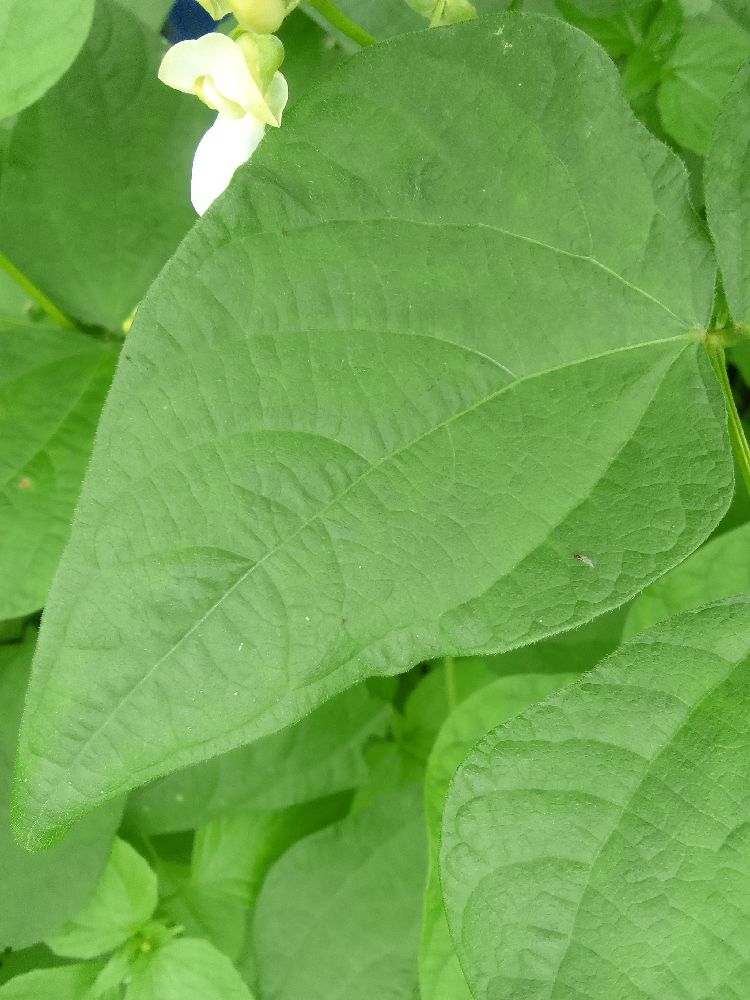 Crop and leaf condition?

common bean, healthy
